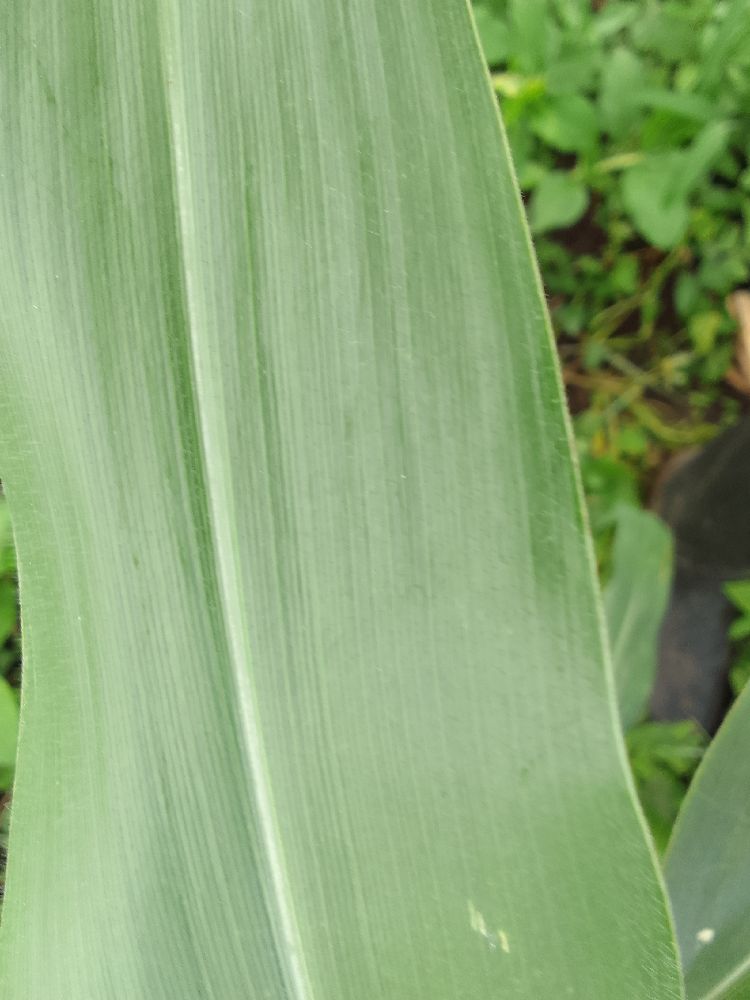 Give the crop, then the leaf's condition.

maize, healthy
